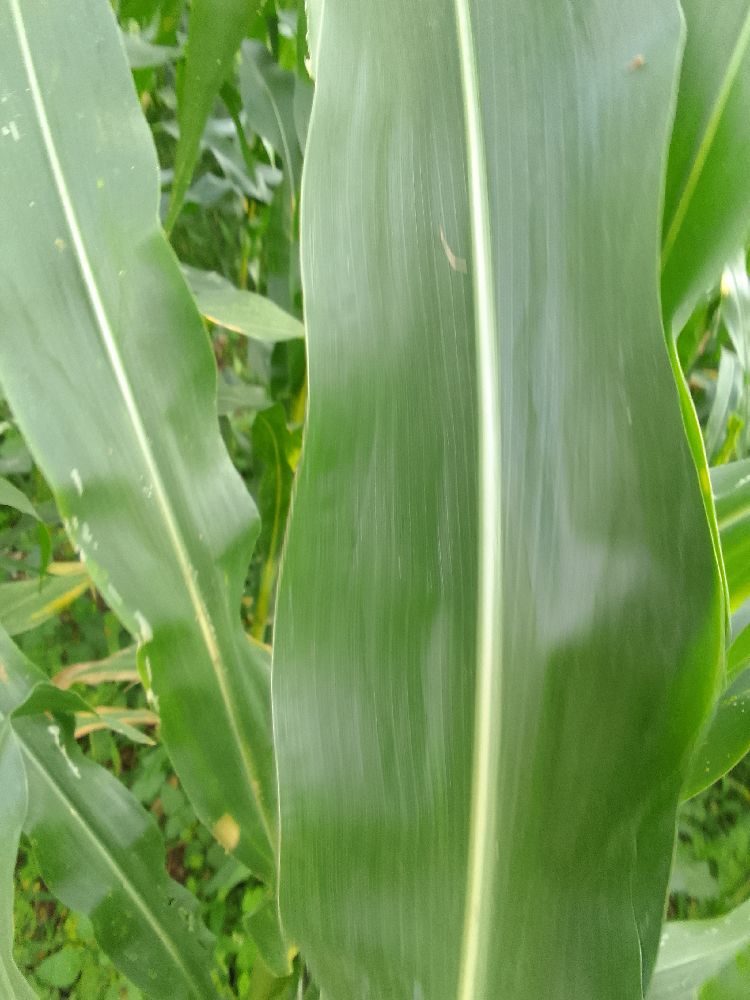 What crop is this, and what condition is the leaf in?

maize, healthy
